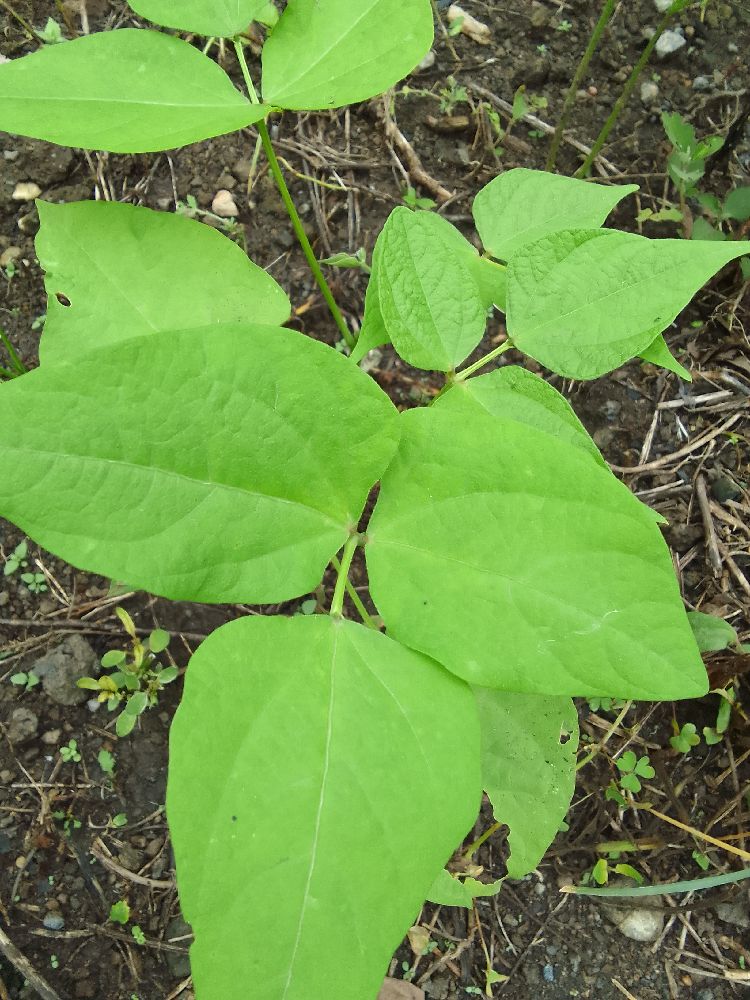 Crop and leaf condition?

common bean, healthy
